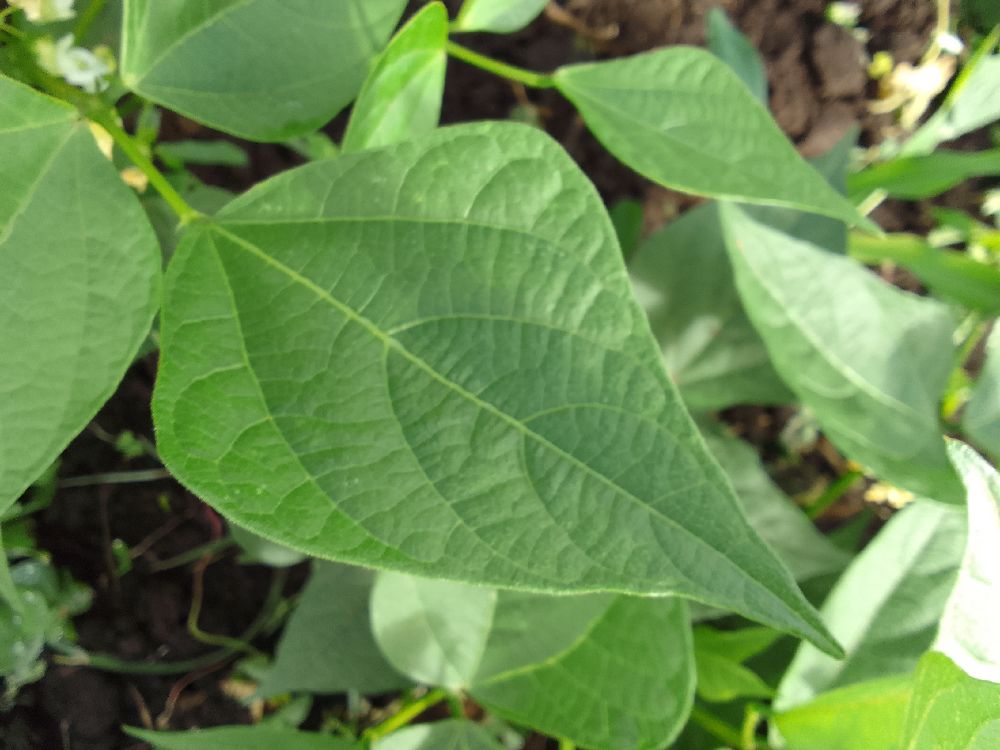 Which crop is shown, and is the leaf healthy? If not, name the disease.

common bean, healthy
